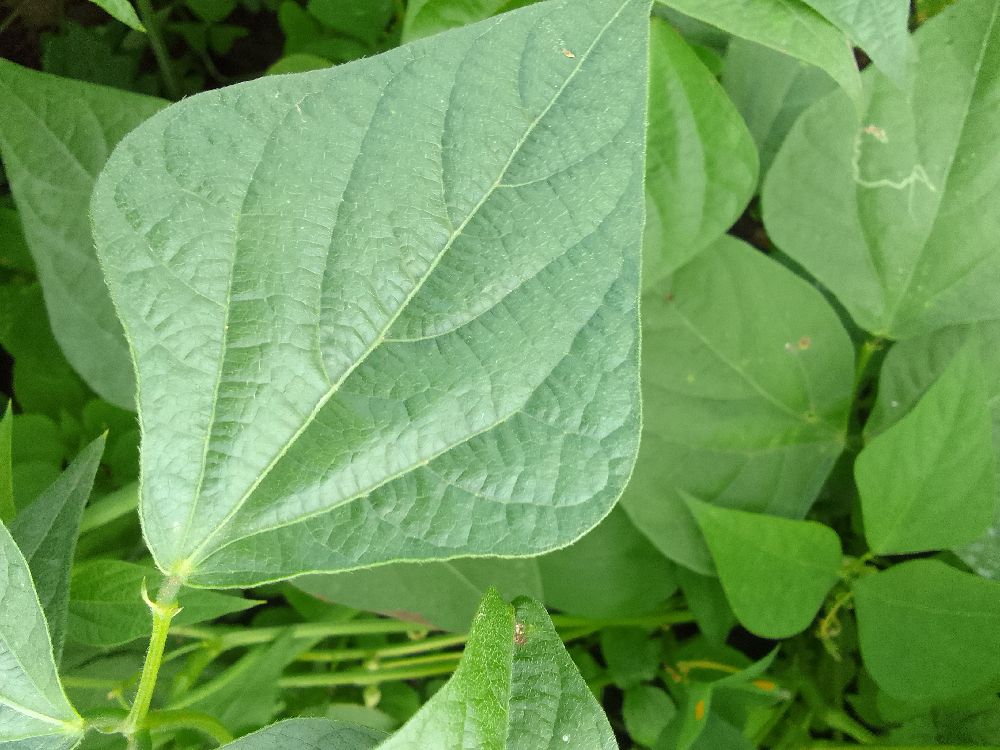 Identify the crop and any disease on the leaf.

common bean, healthy
